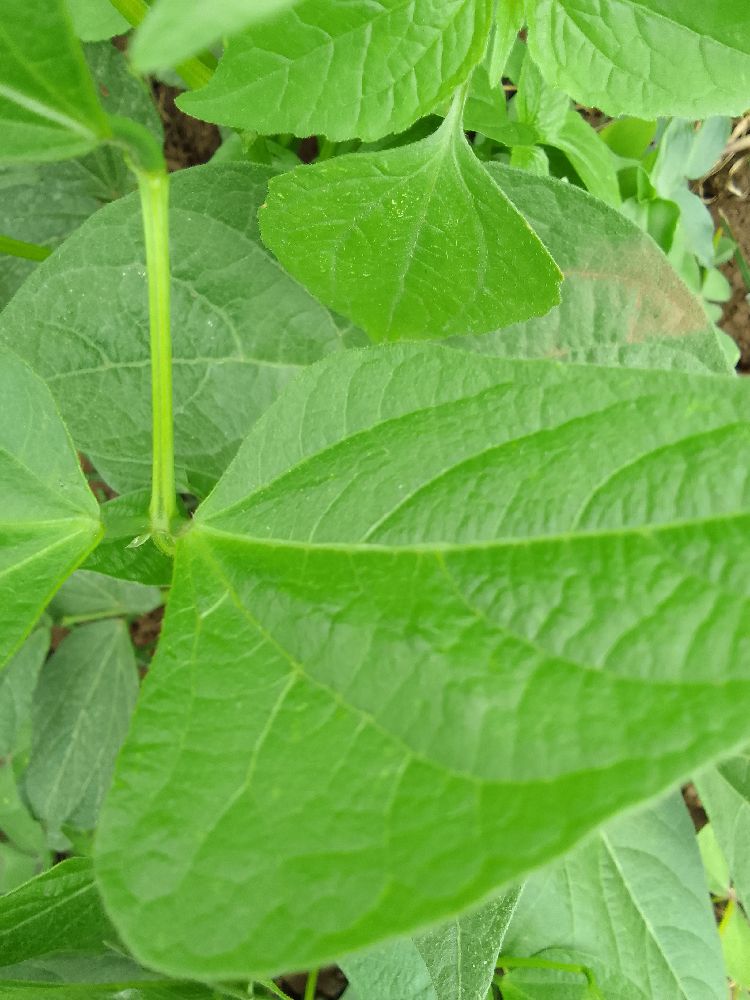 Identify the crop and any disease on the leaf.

common bean, healthy
